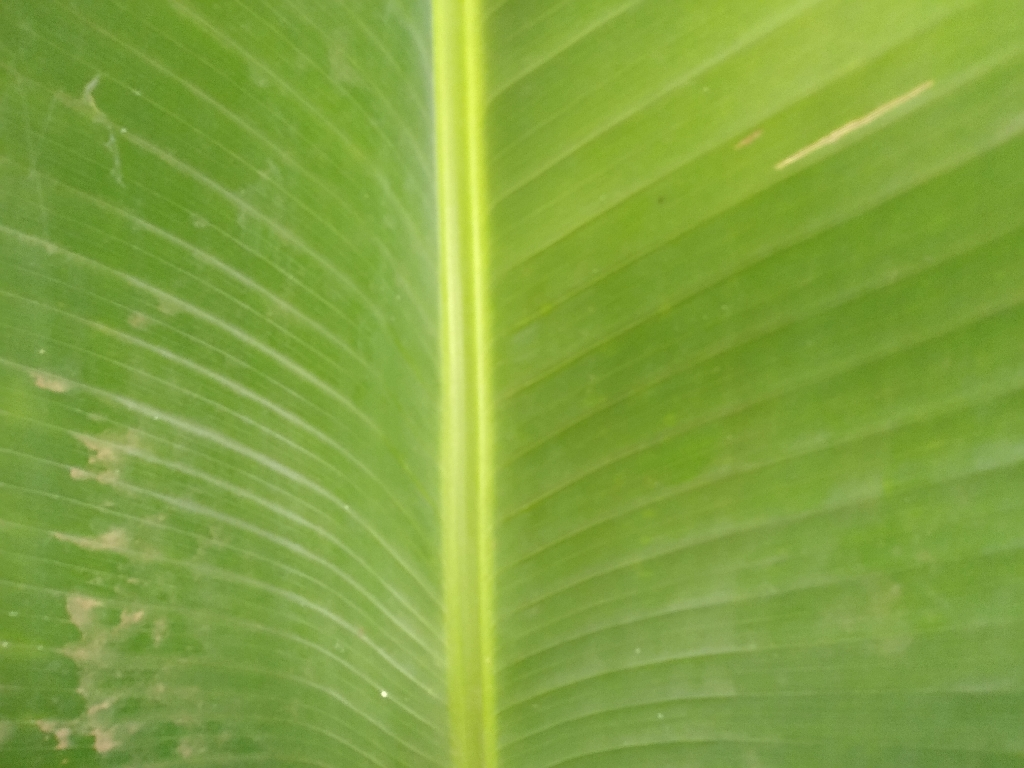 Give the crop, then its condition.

banana, healthy
